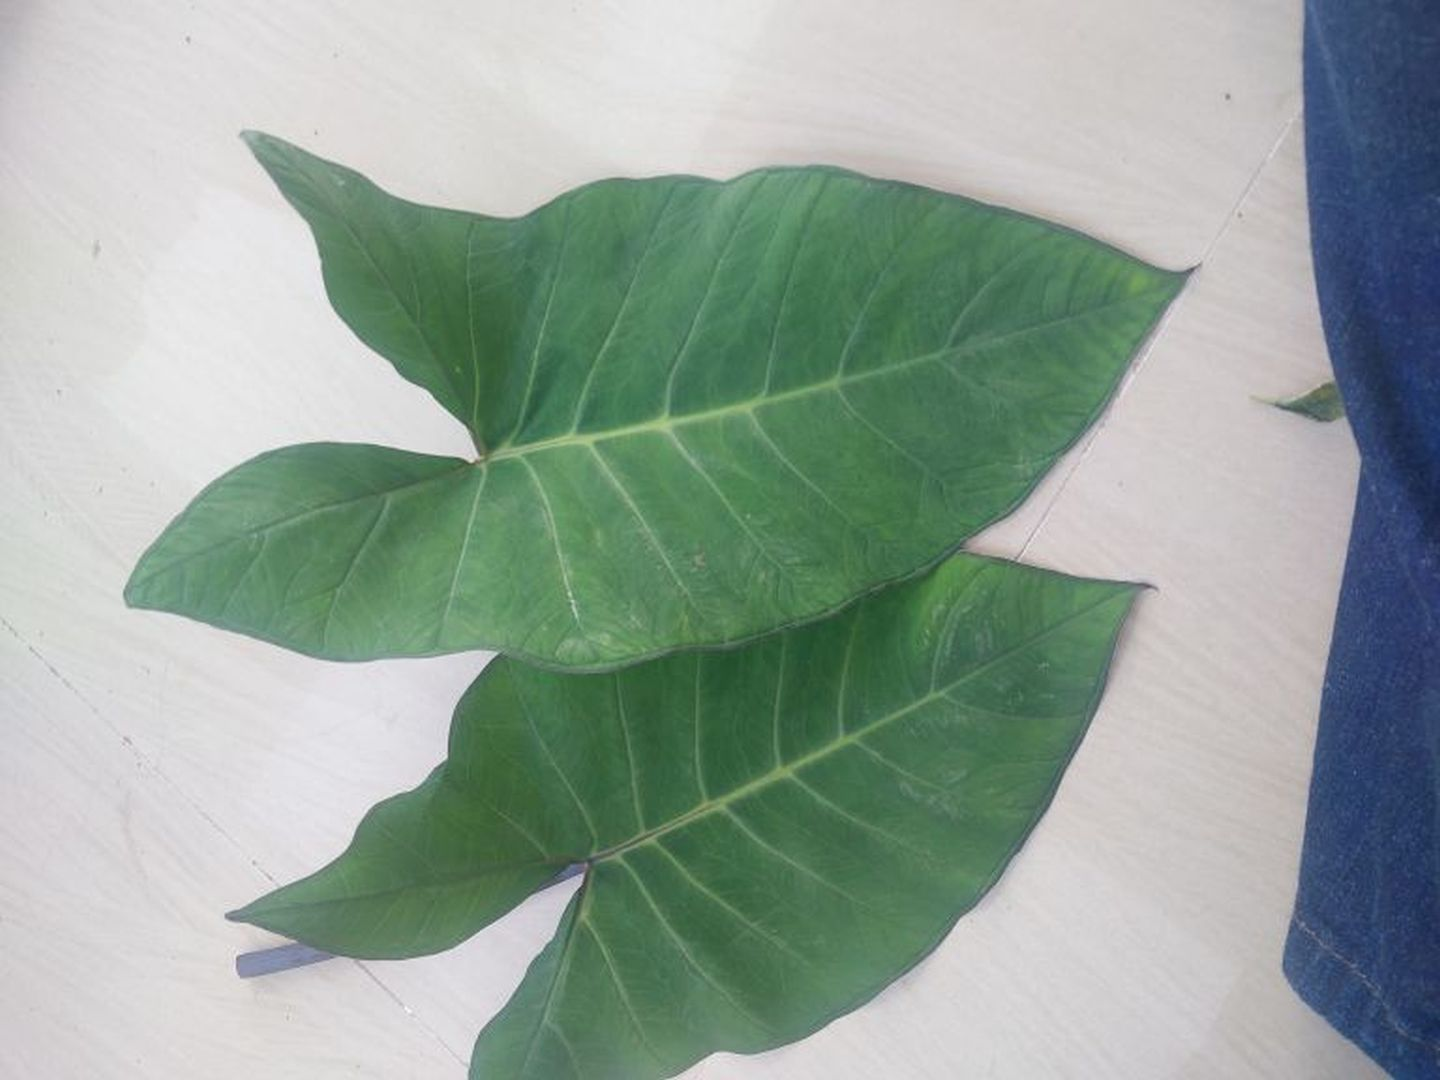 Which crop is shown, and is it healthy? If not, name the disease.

taro, healthy
